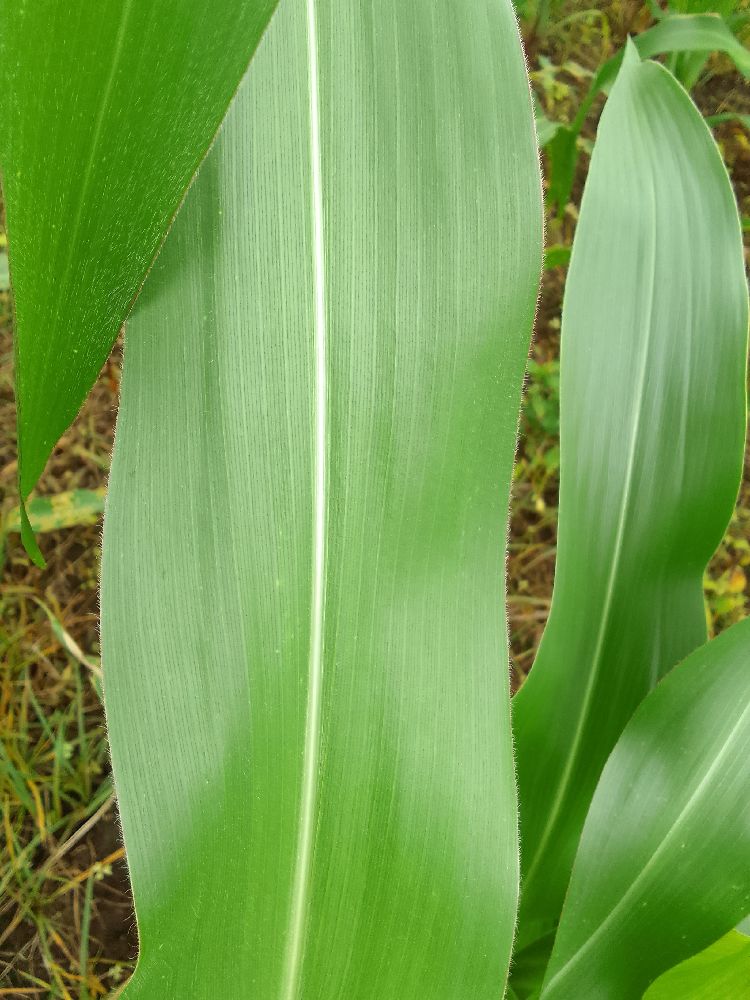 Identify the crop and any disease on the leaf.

maize, healthy
